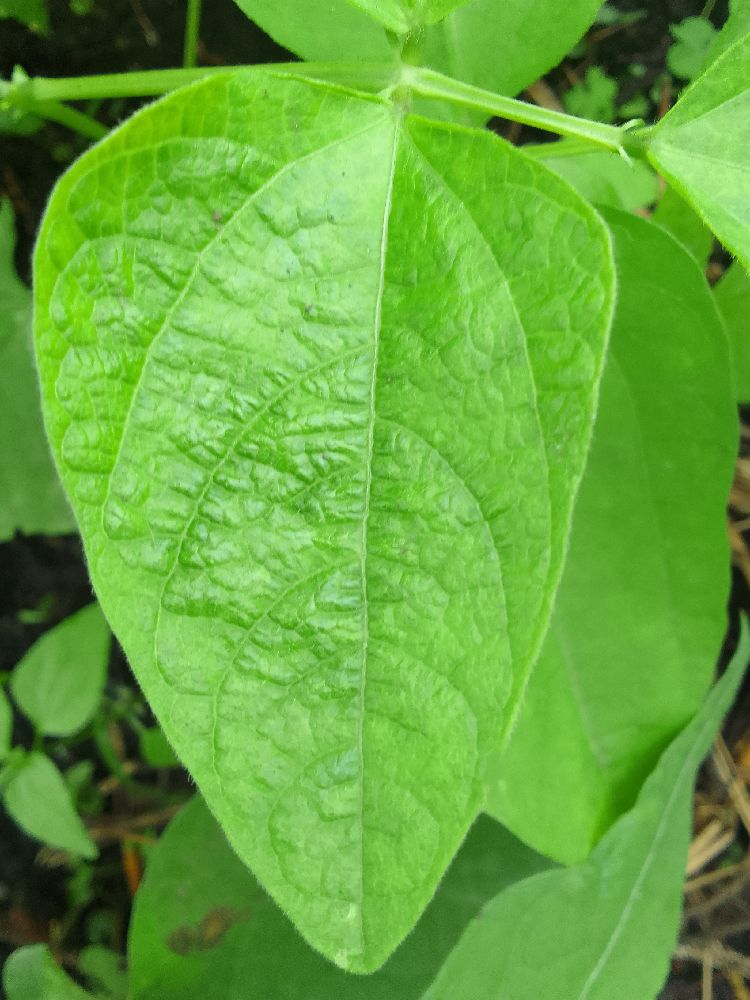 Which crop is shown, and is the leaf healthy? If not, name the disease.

common bean, healthy
